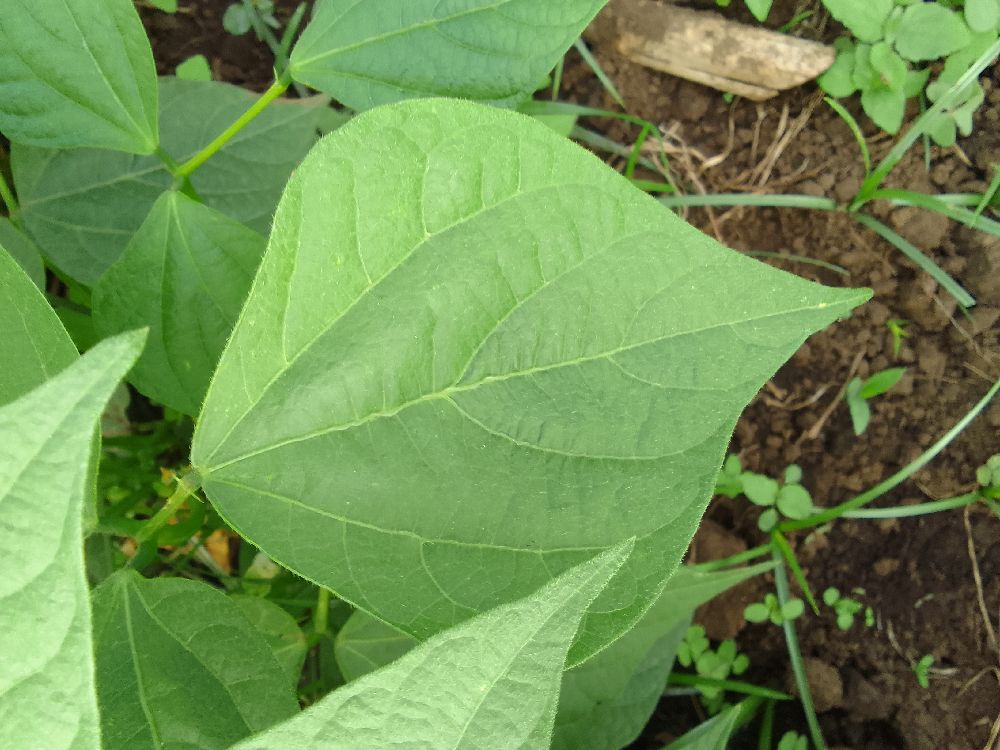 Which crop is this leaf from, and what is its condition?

common bean, healthy
